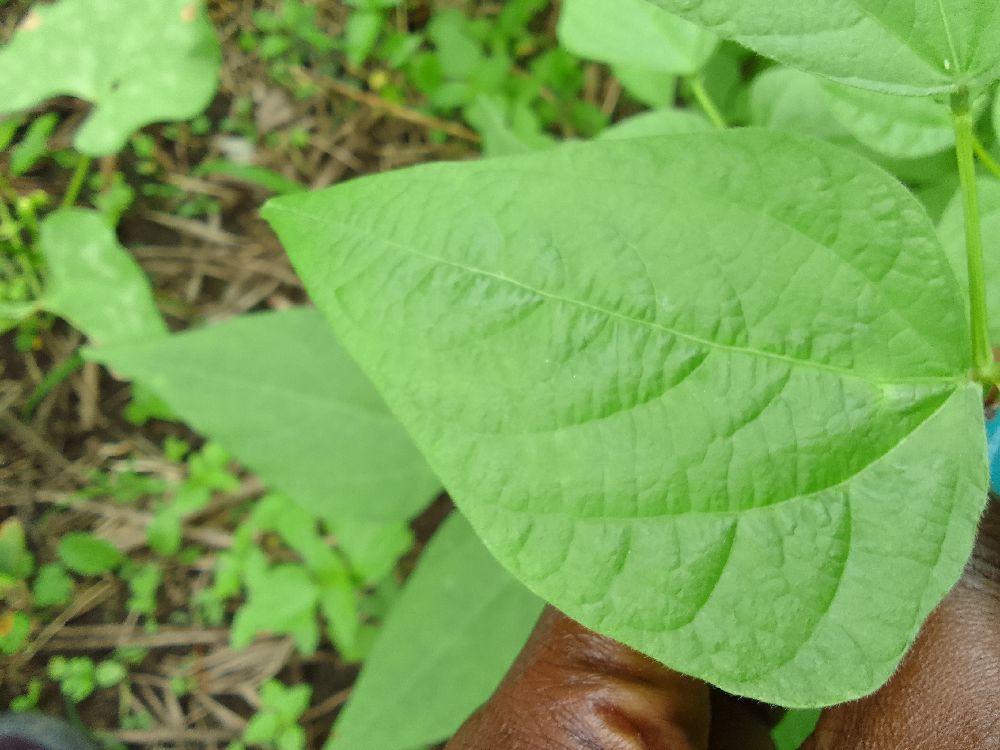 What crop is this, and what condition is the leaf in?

common bean, healthy
